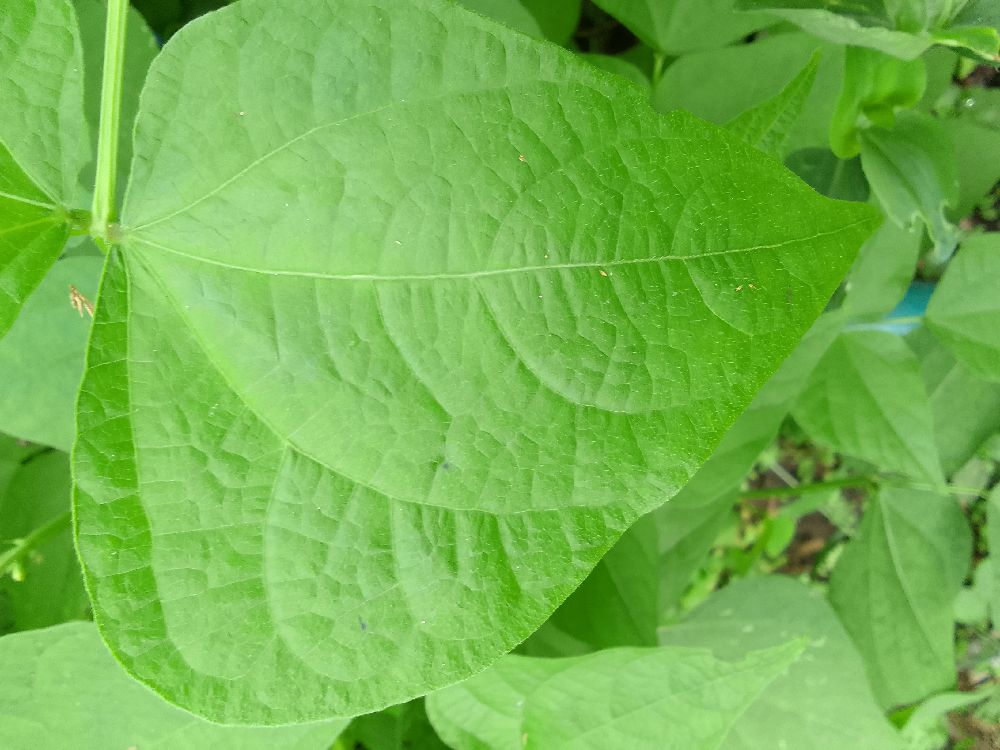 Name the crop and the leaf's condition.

common bean, healthy
